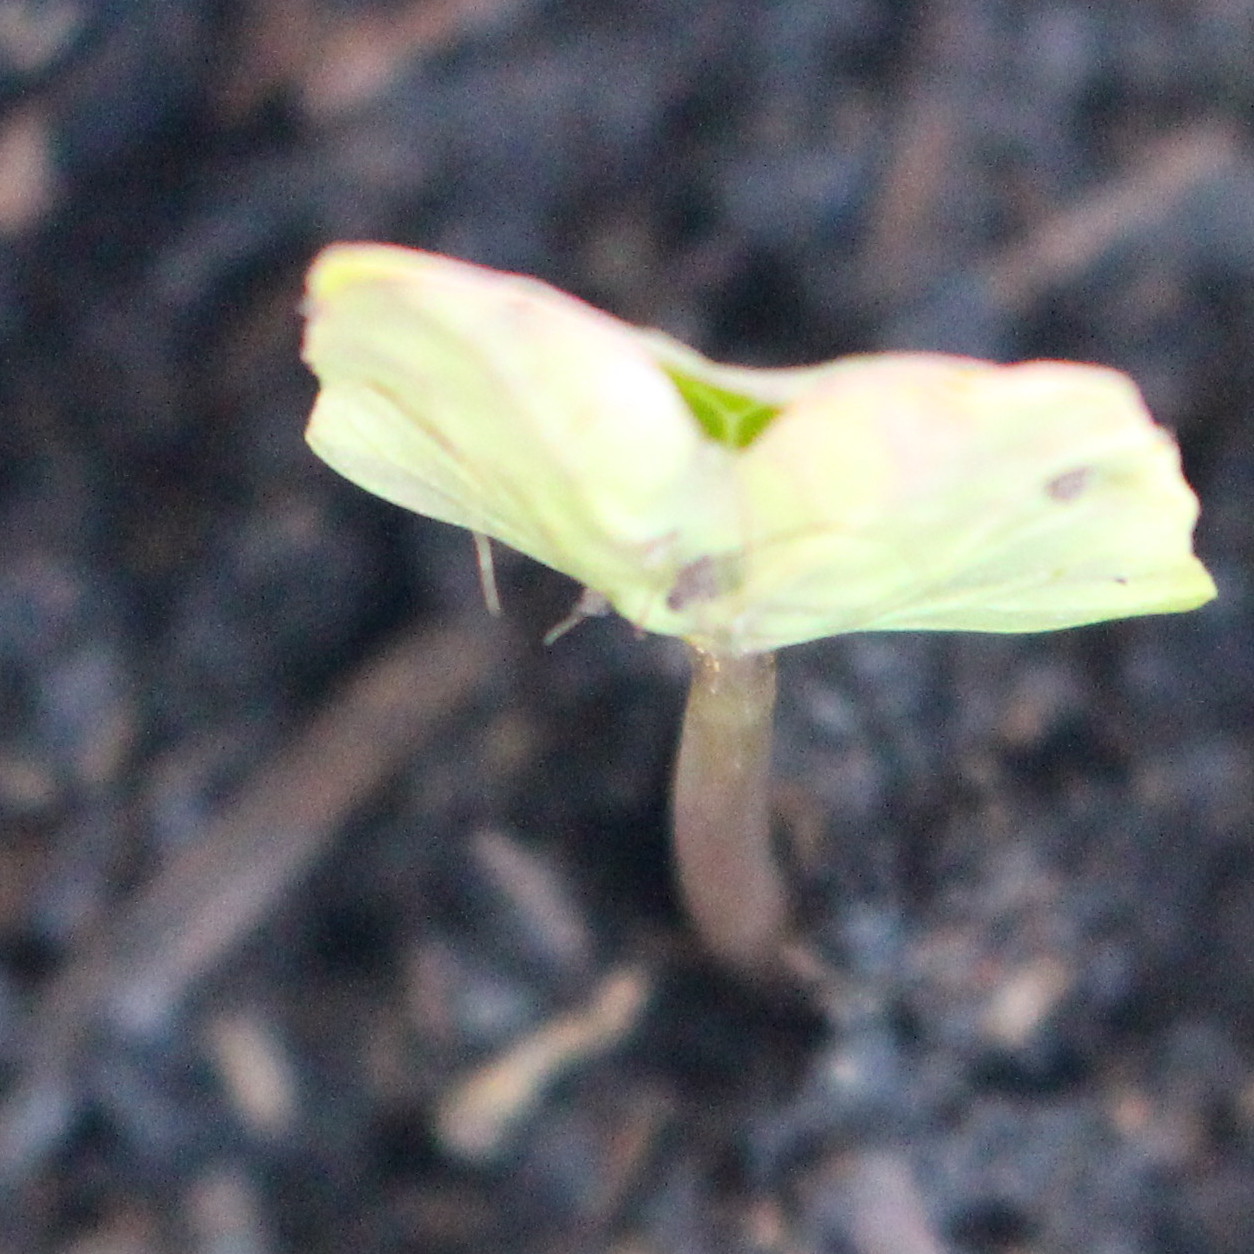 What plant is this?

Convolvulus arvensis
